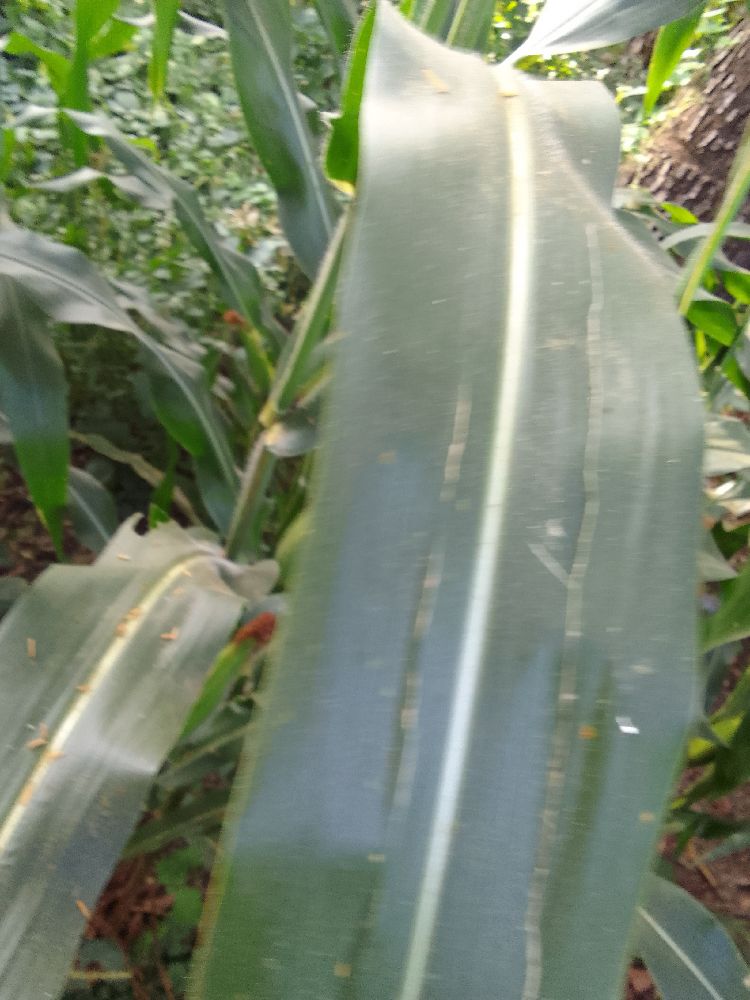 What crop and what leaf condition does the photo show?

maize, healthy
